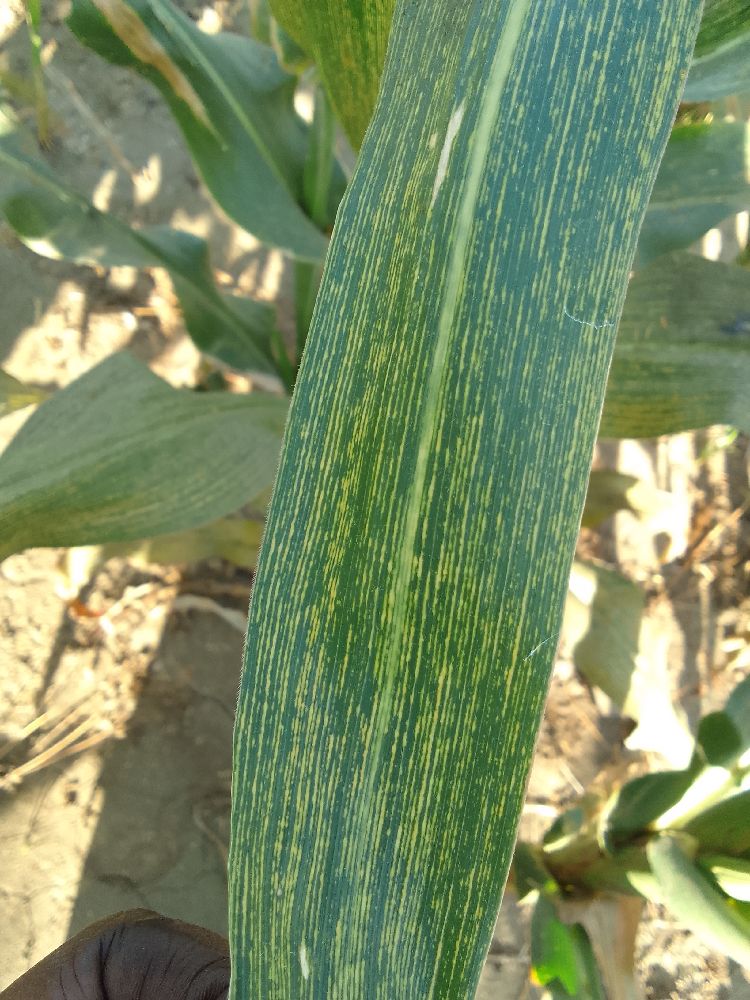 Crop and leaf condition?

maize, maize streak virus
